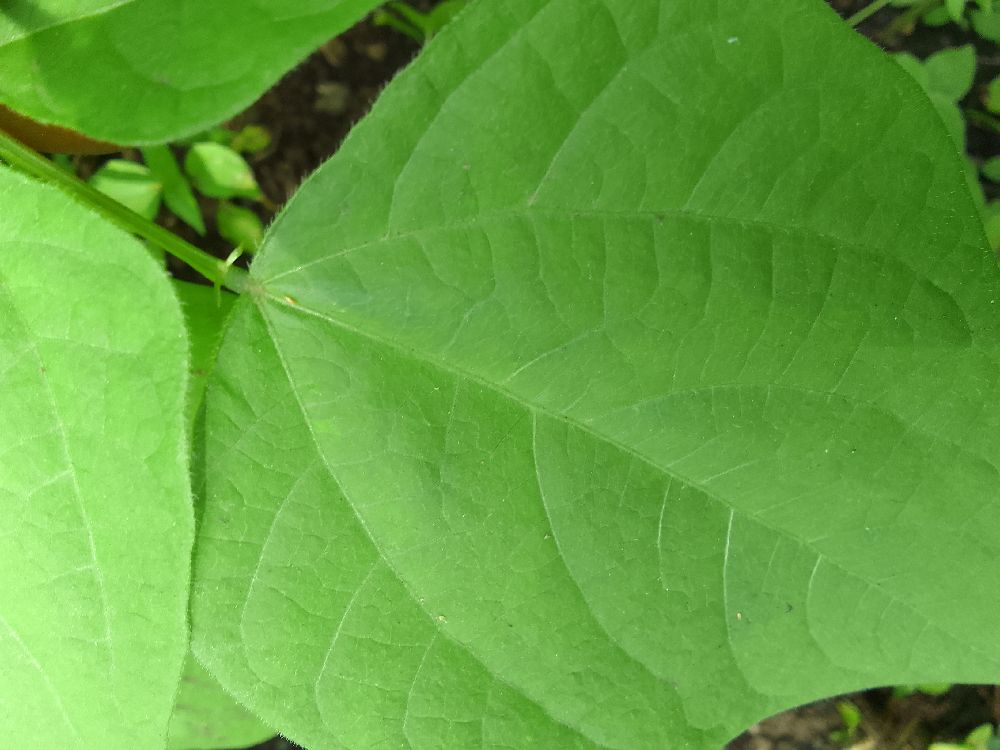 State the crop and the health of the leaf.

common bean, healthy
